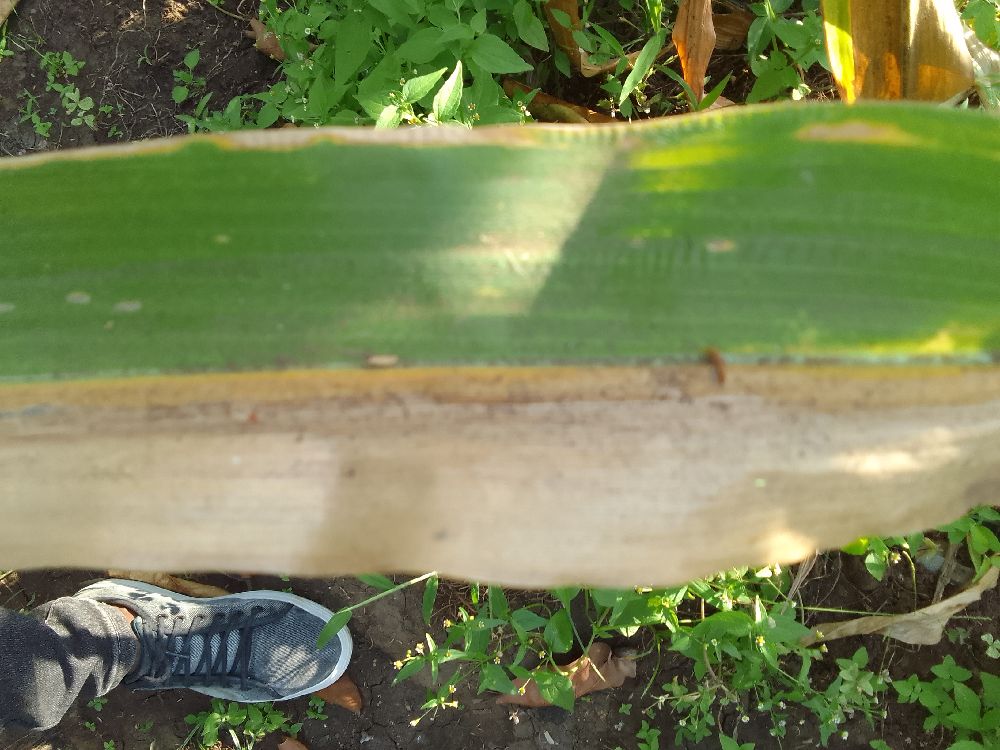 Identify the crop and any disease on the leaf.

maize, maize lethal necrosis
